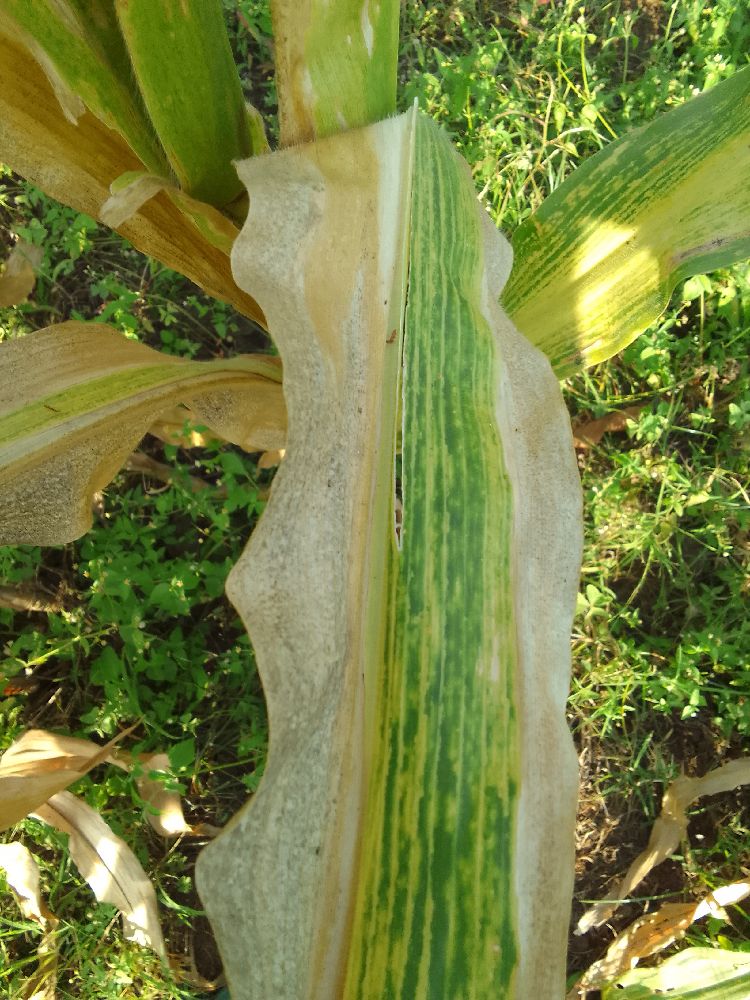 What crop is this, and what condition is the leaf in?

maize, maize lethal necrosis
